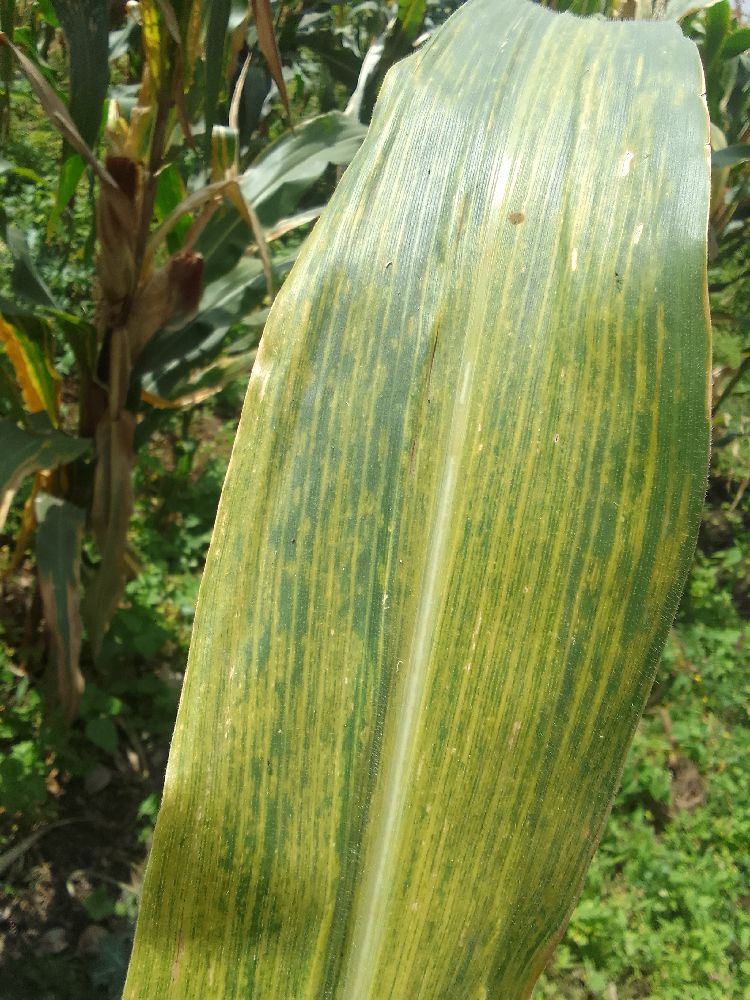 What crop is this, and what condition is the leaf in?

maize, maize lethal necrosis
